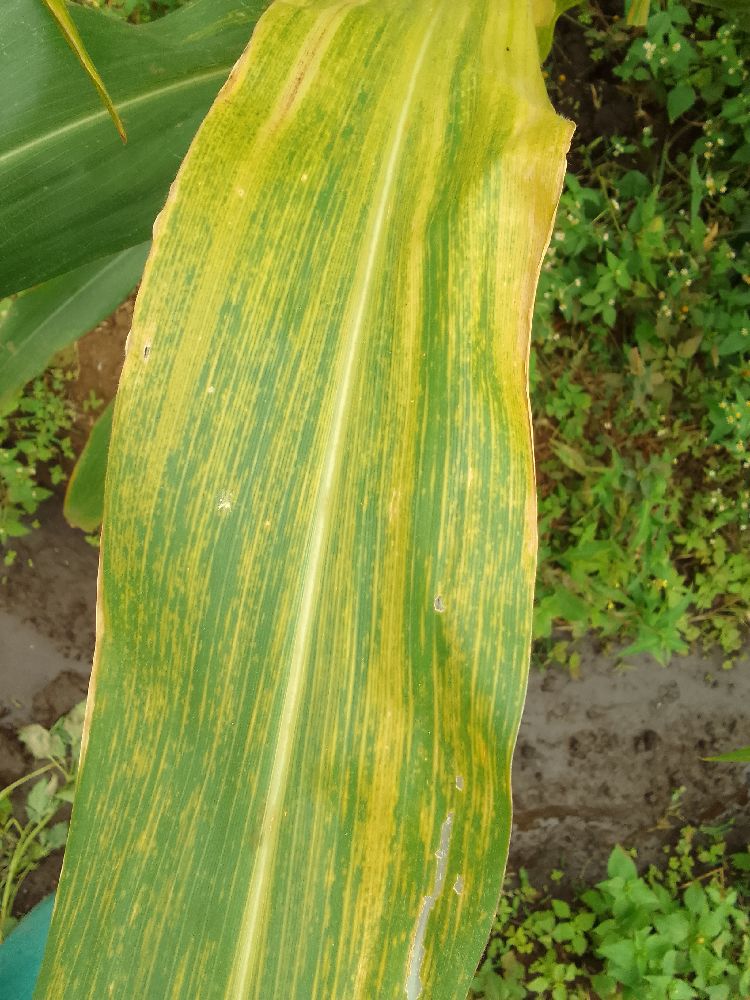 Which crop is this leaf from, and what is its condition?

maize, maize lethal necrosis
